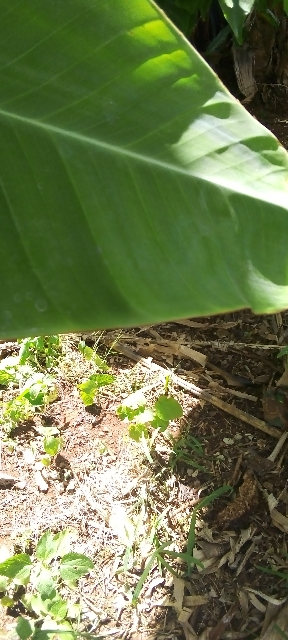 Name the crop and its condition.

banana, healthy
